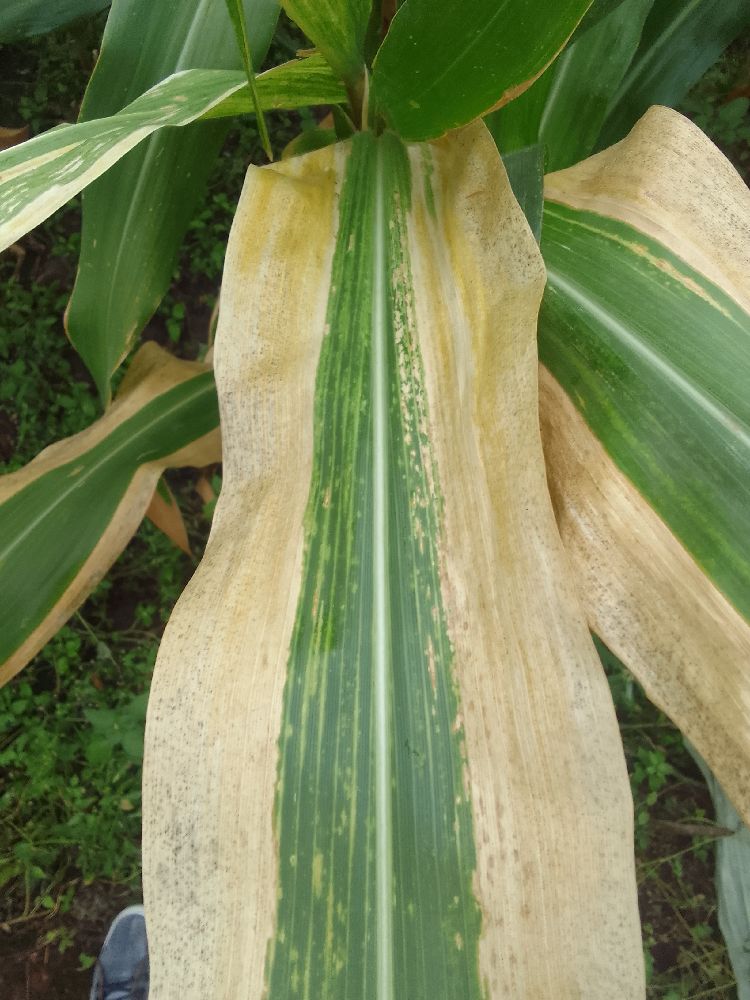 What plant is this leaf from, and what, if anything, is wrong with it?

maize, maize lethal necrosis
